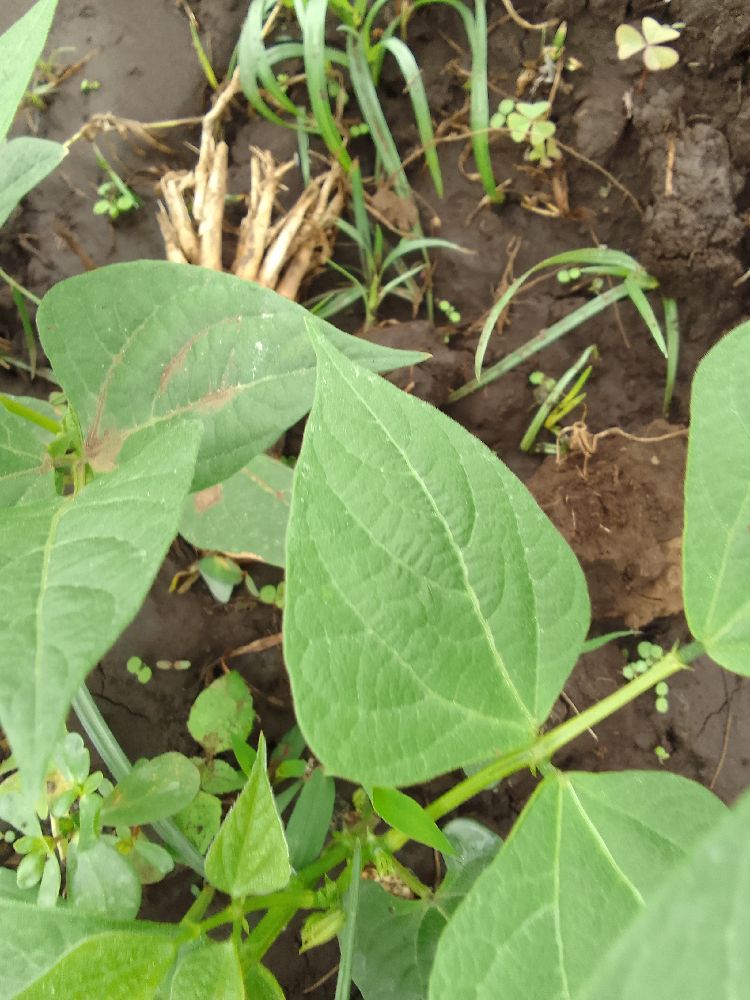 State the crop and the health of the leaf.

common bean, healthy
